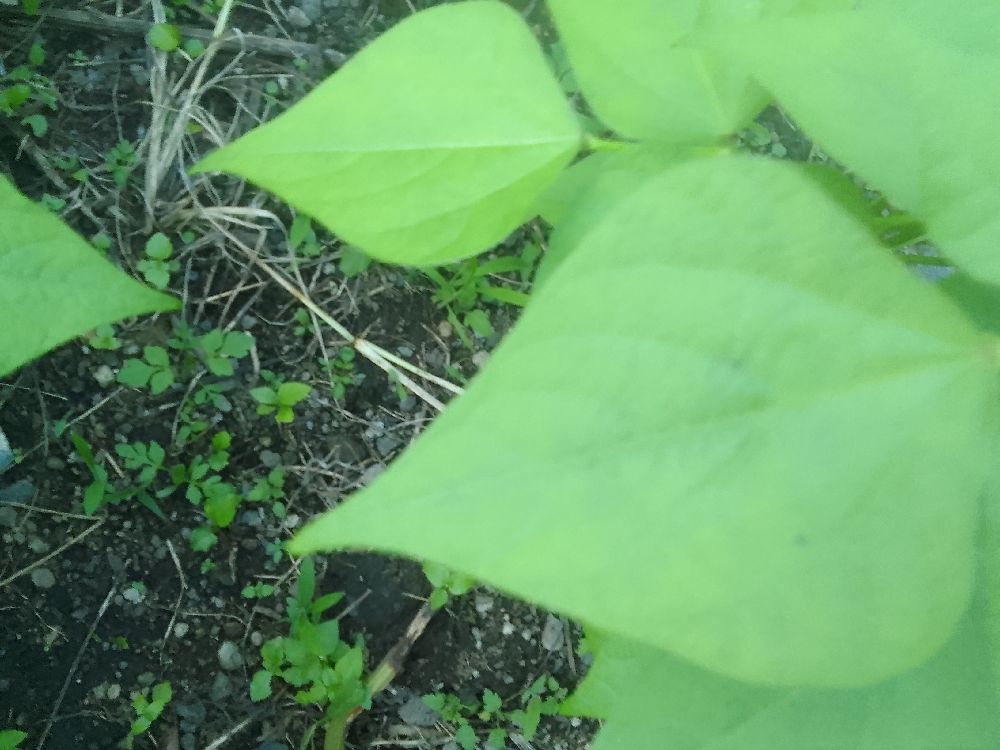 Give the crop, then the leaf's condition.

common bean, healthy
